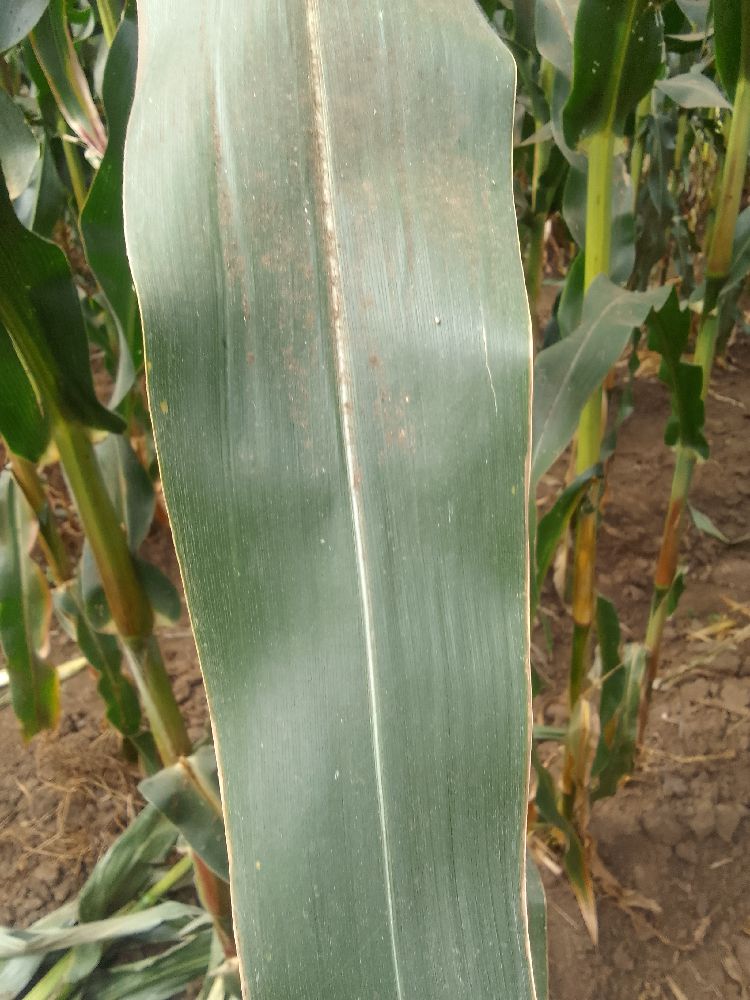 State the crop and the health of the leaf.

maize, healthy
